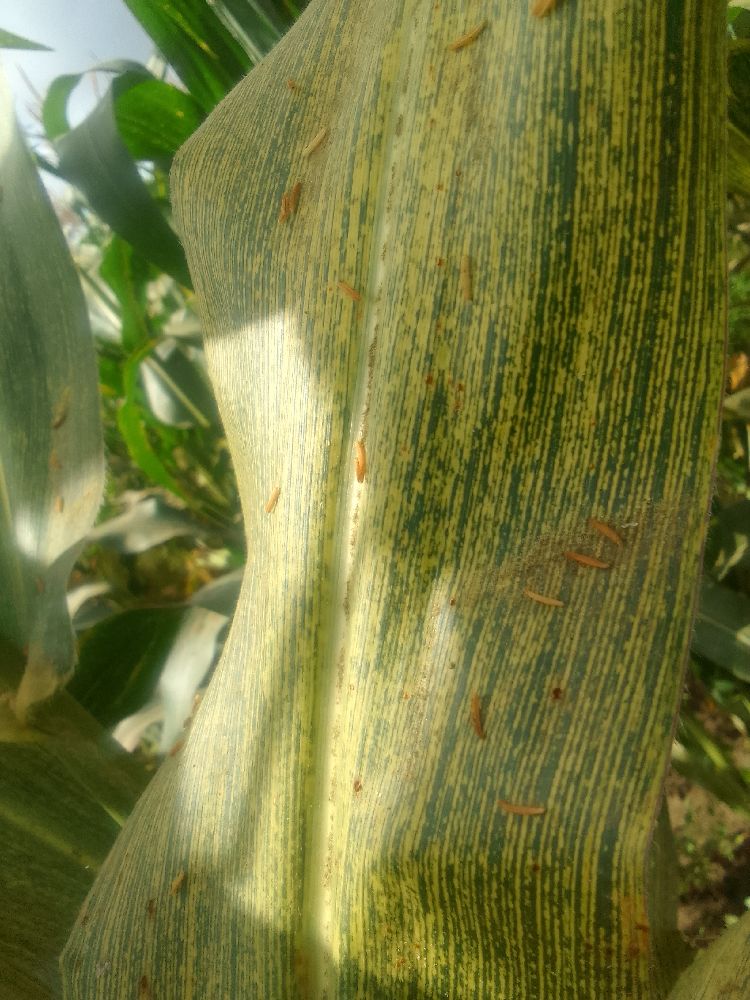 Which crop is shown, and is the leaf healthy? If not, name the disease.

maize, maize streak virus
